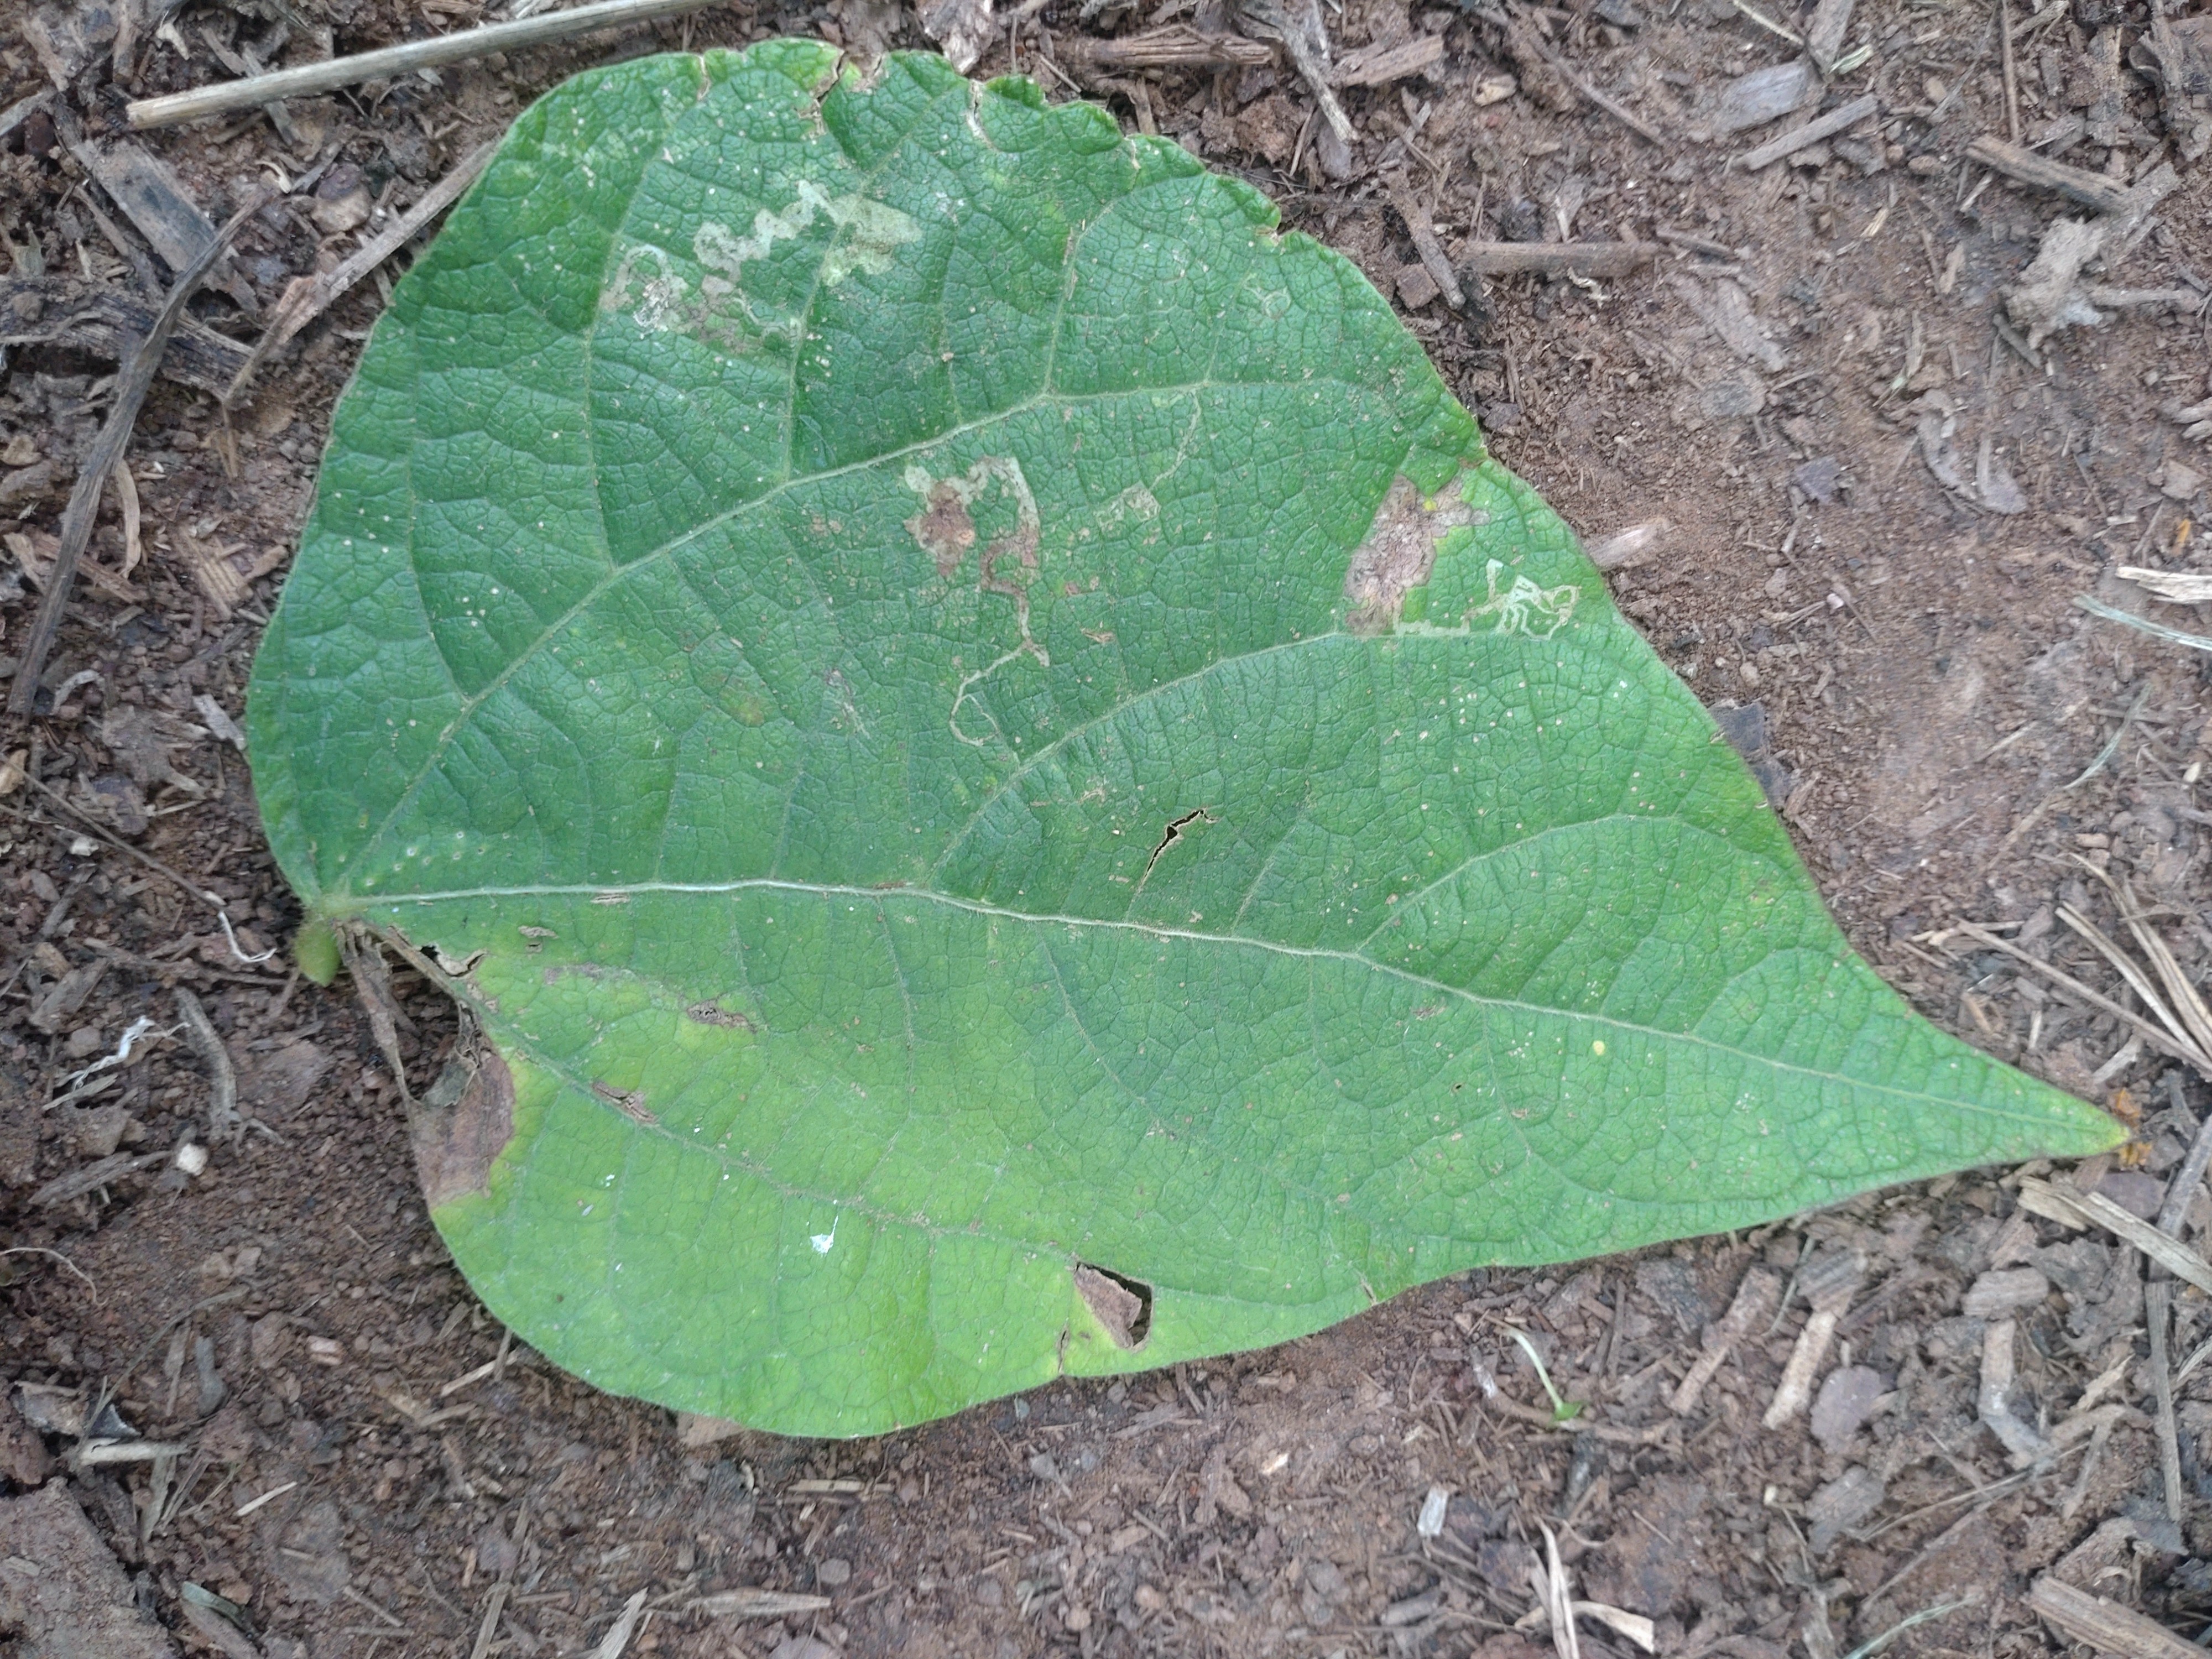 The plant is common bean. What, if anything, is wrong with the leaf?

anthracnose
